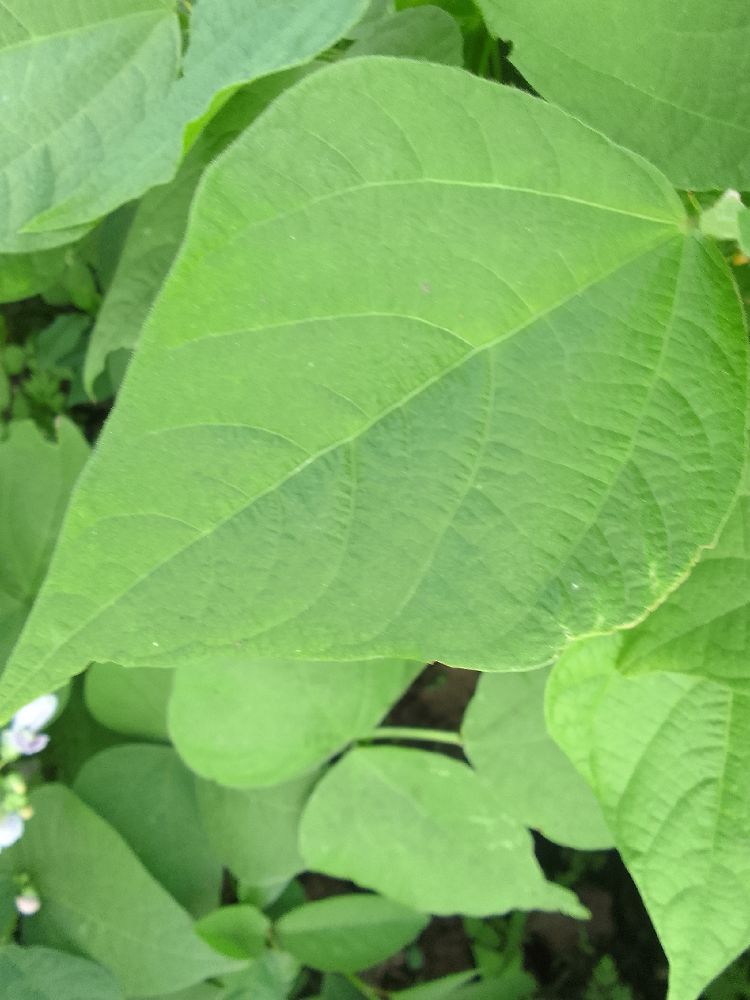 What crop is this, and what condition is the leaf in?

common bean, healthy
